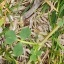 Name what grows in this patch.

unstructured weed
